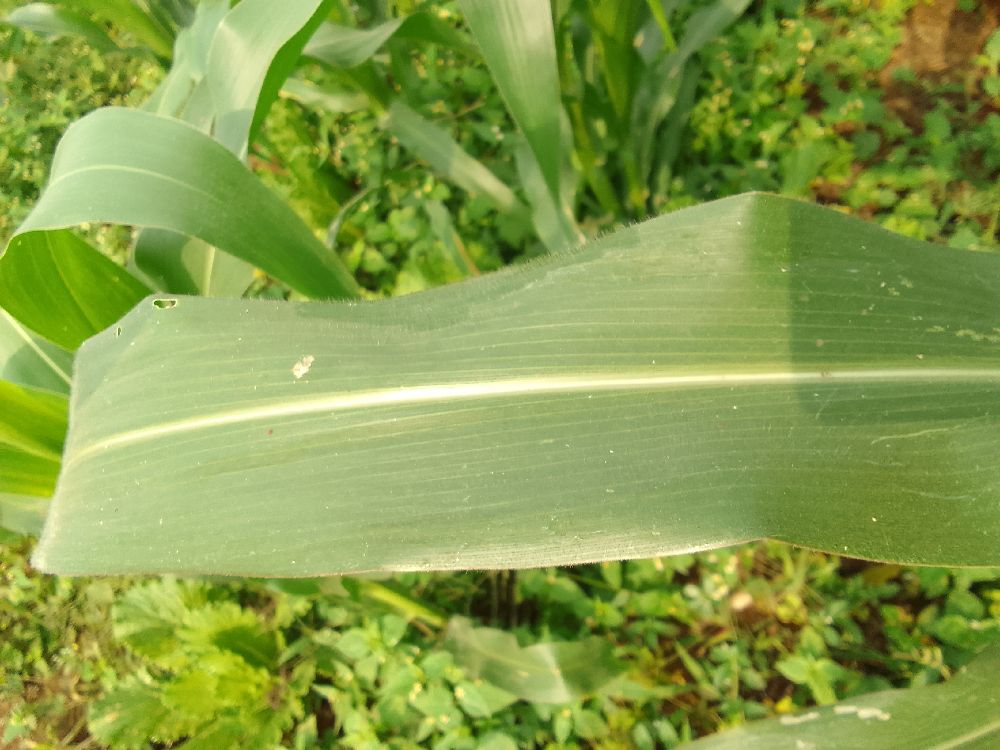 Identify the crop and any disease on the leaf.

maize, healthy
